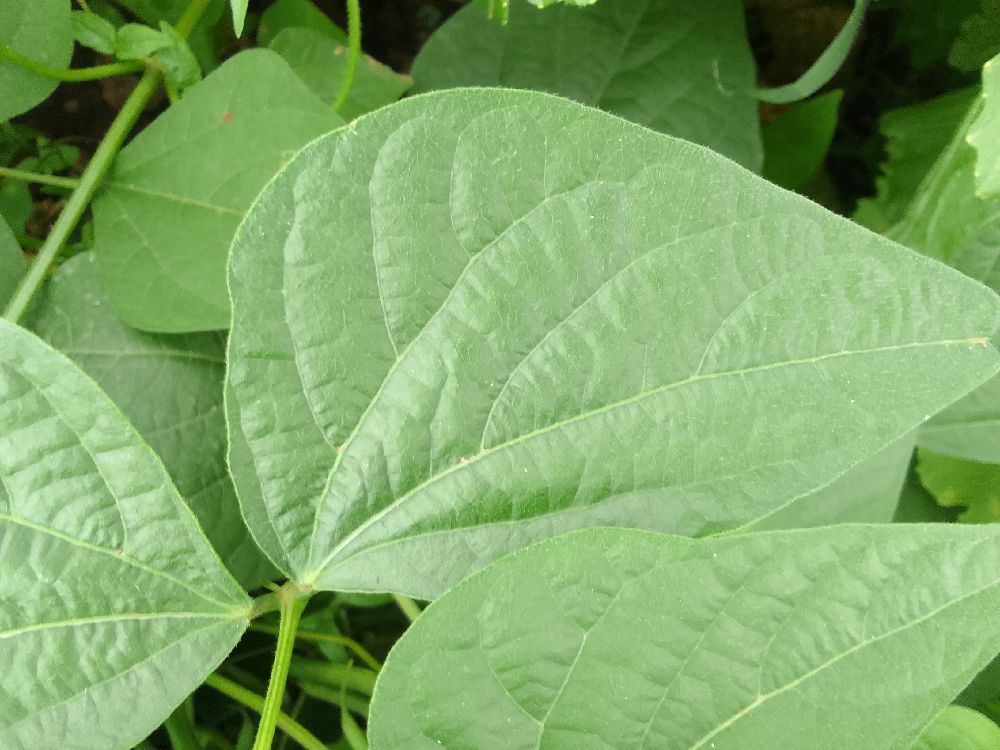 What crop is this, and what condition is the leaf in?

common bean, healthy
